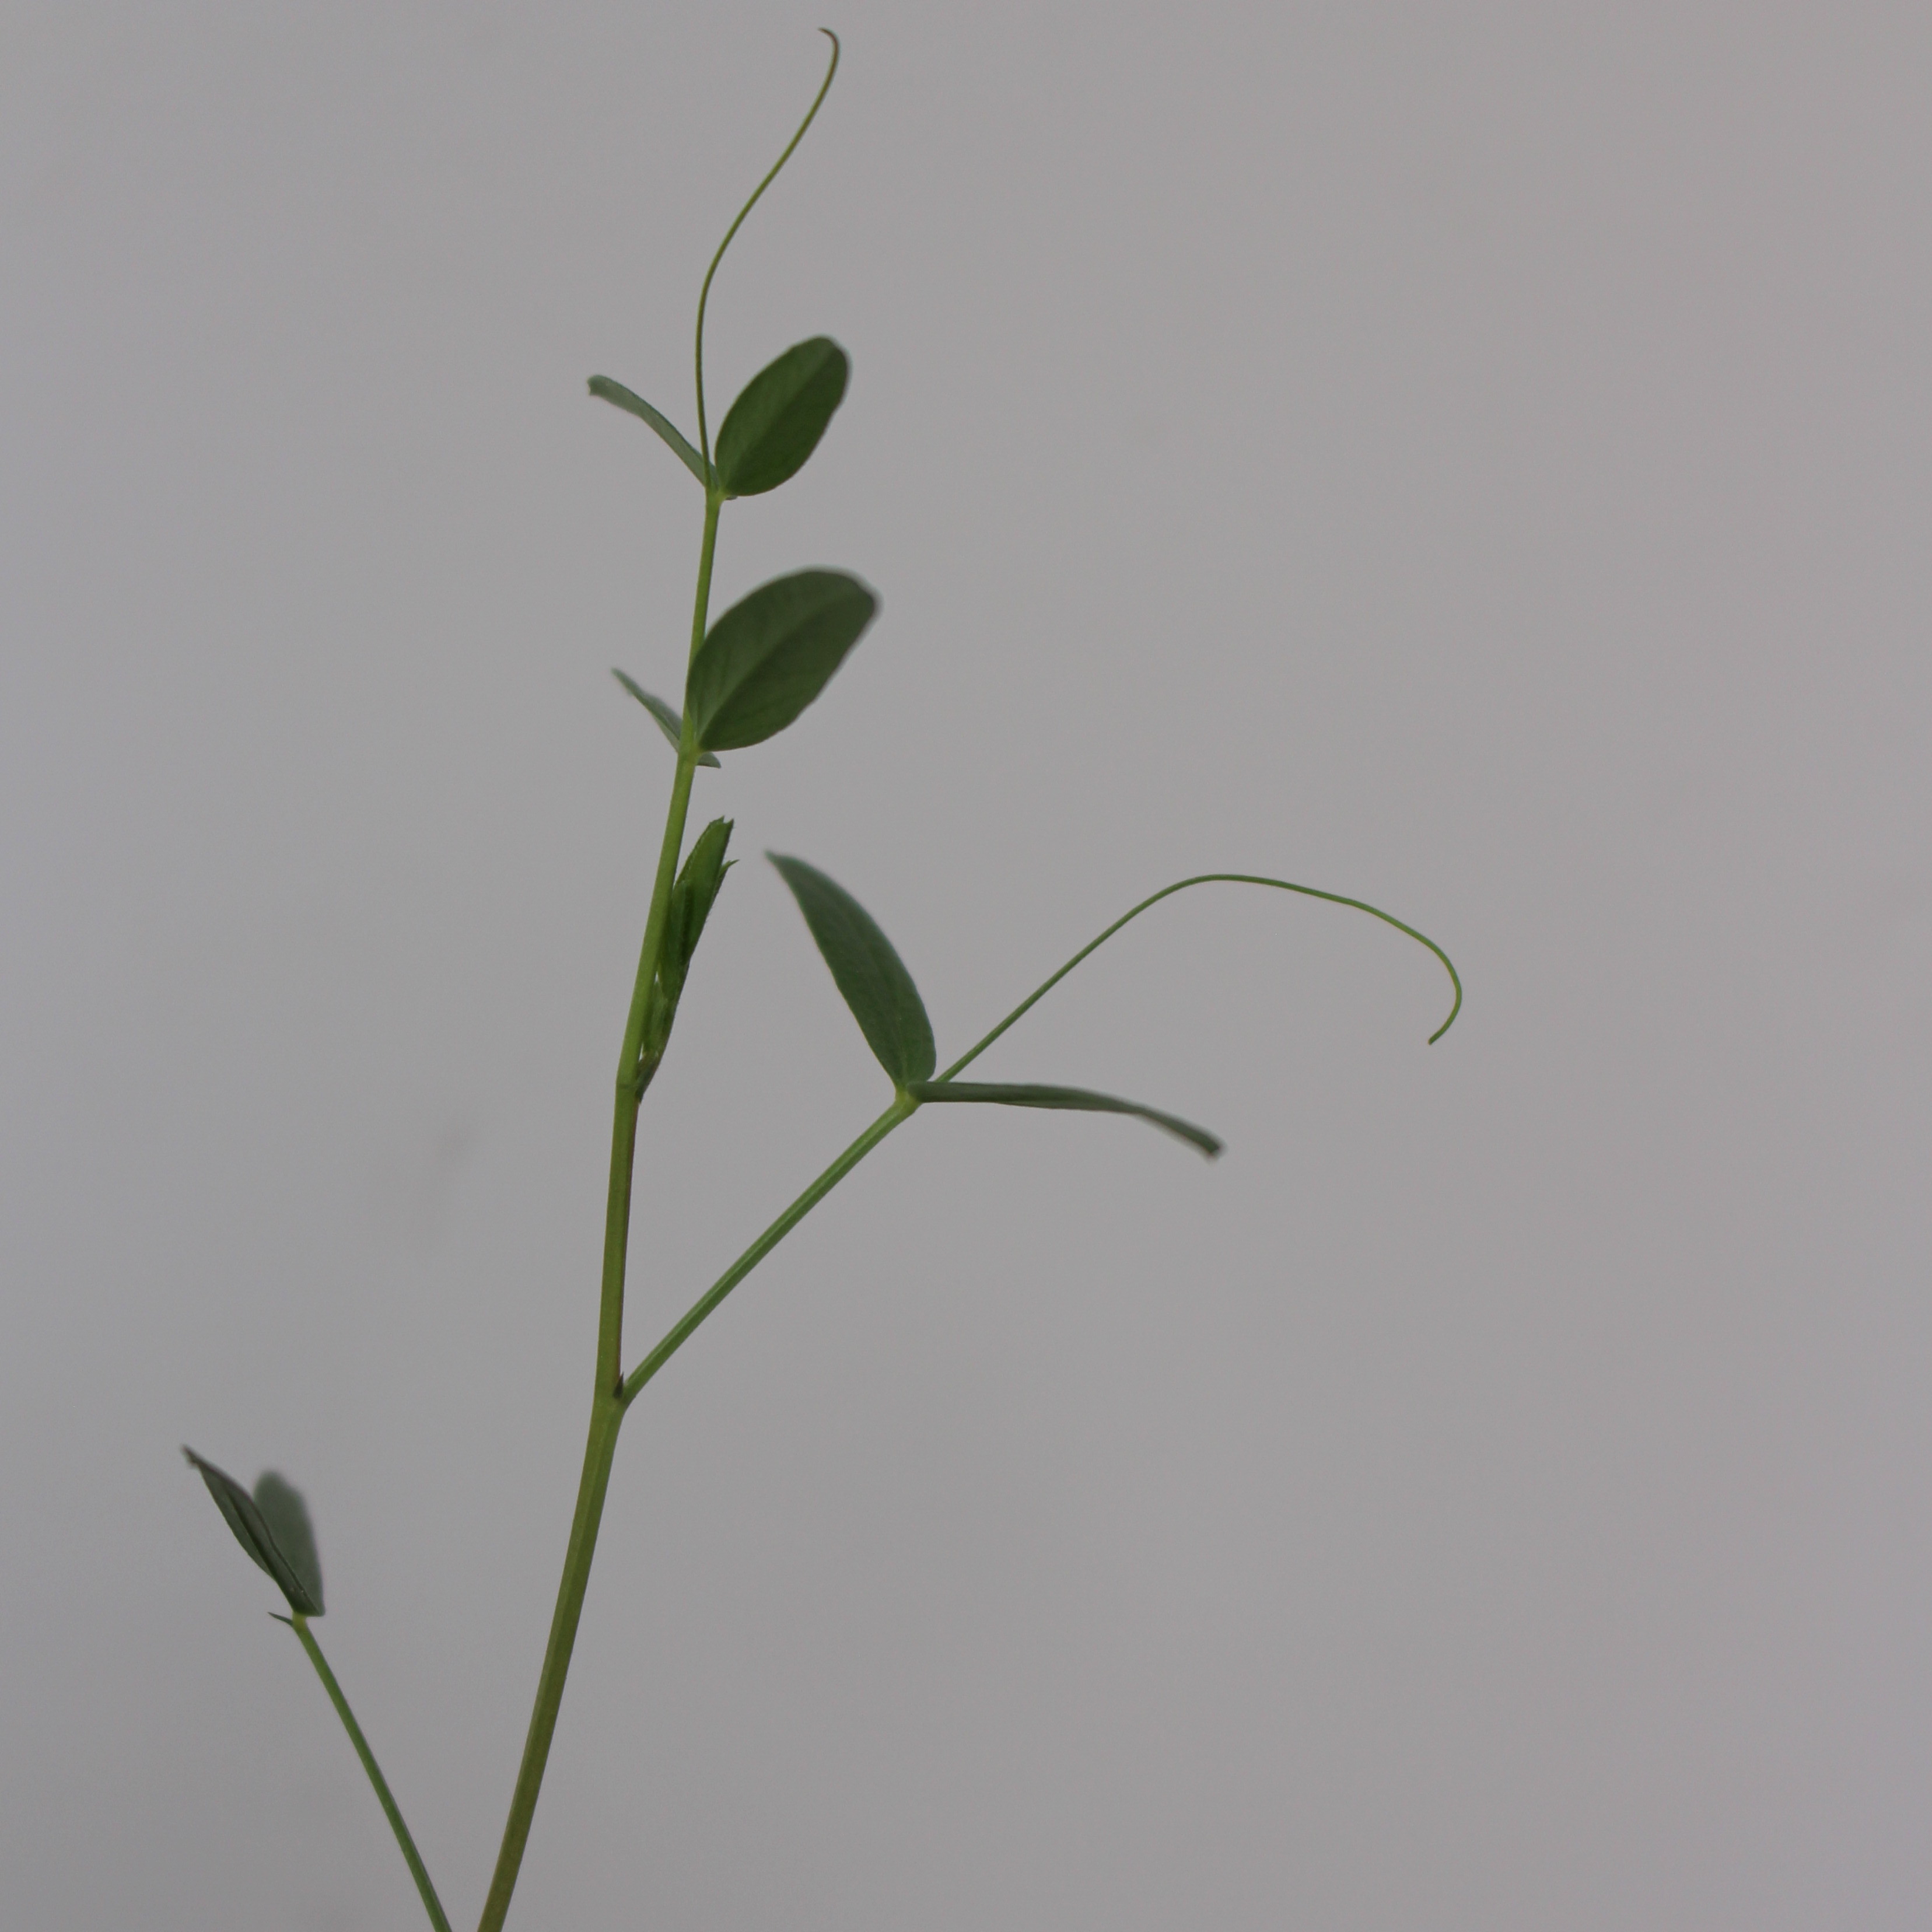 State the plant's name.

Vicia sativa
